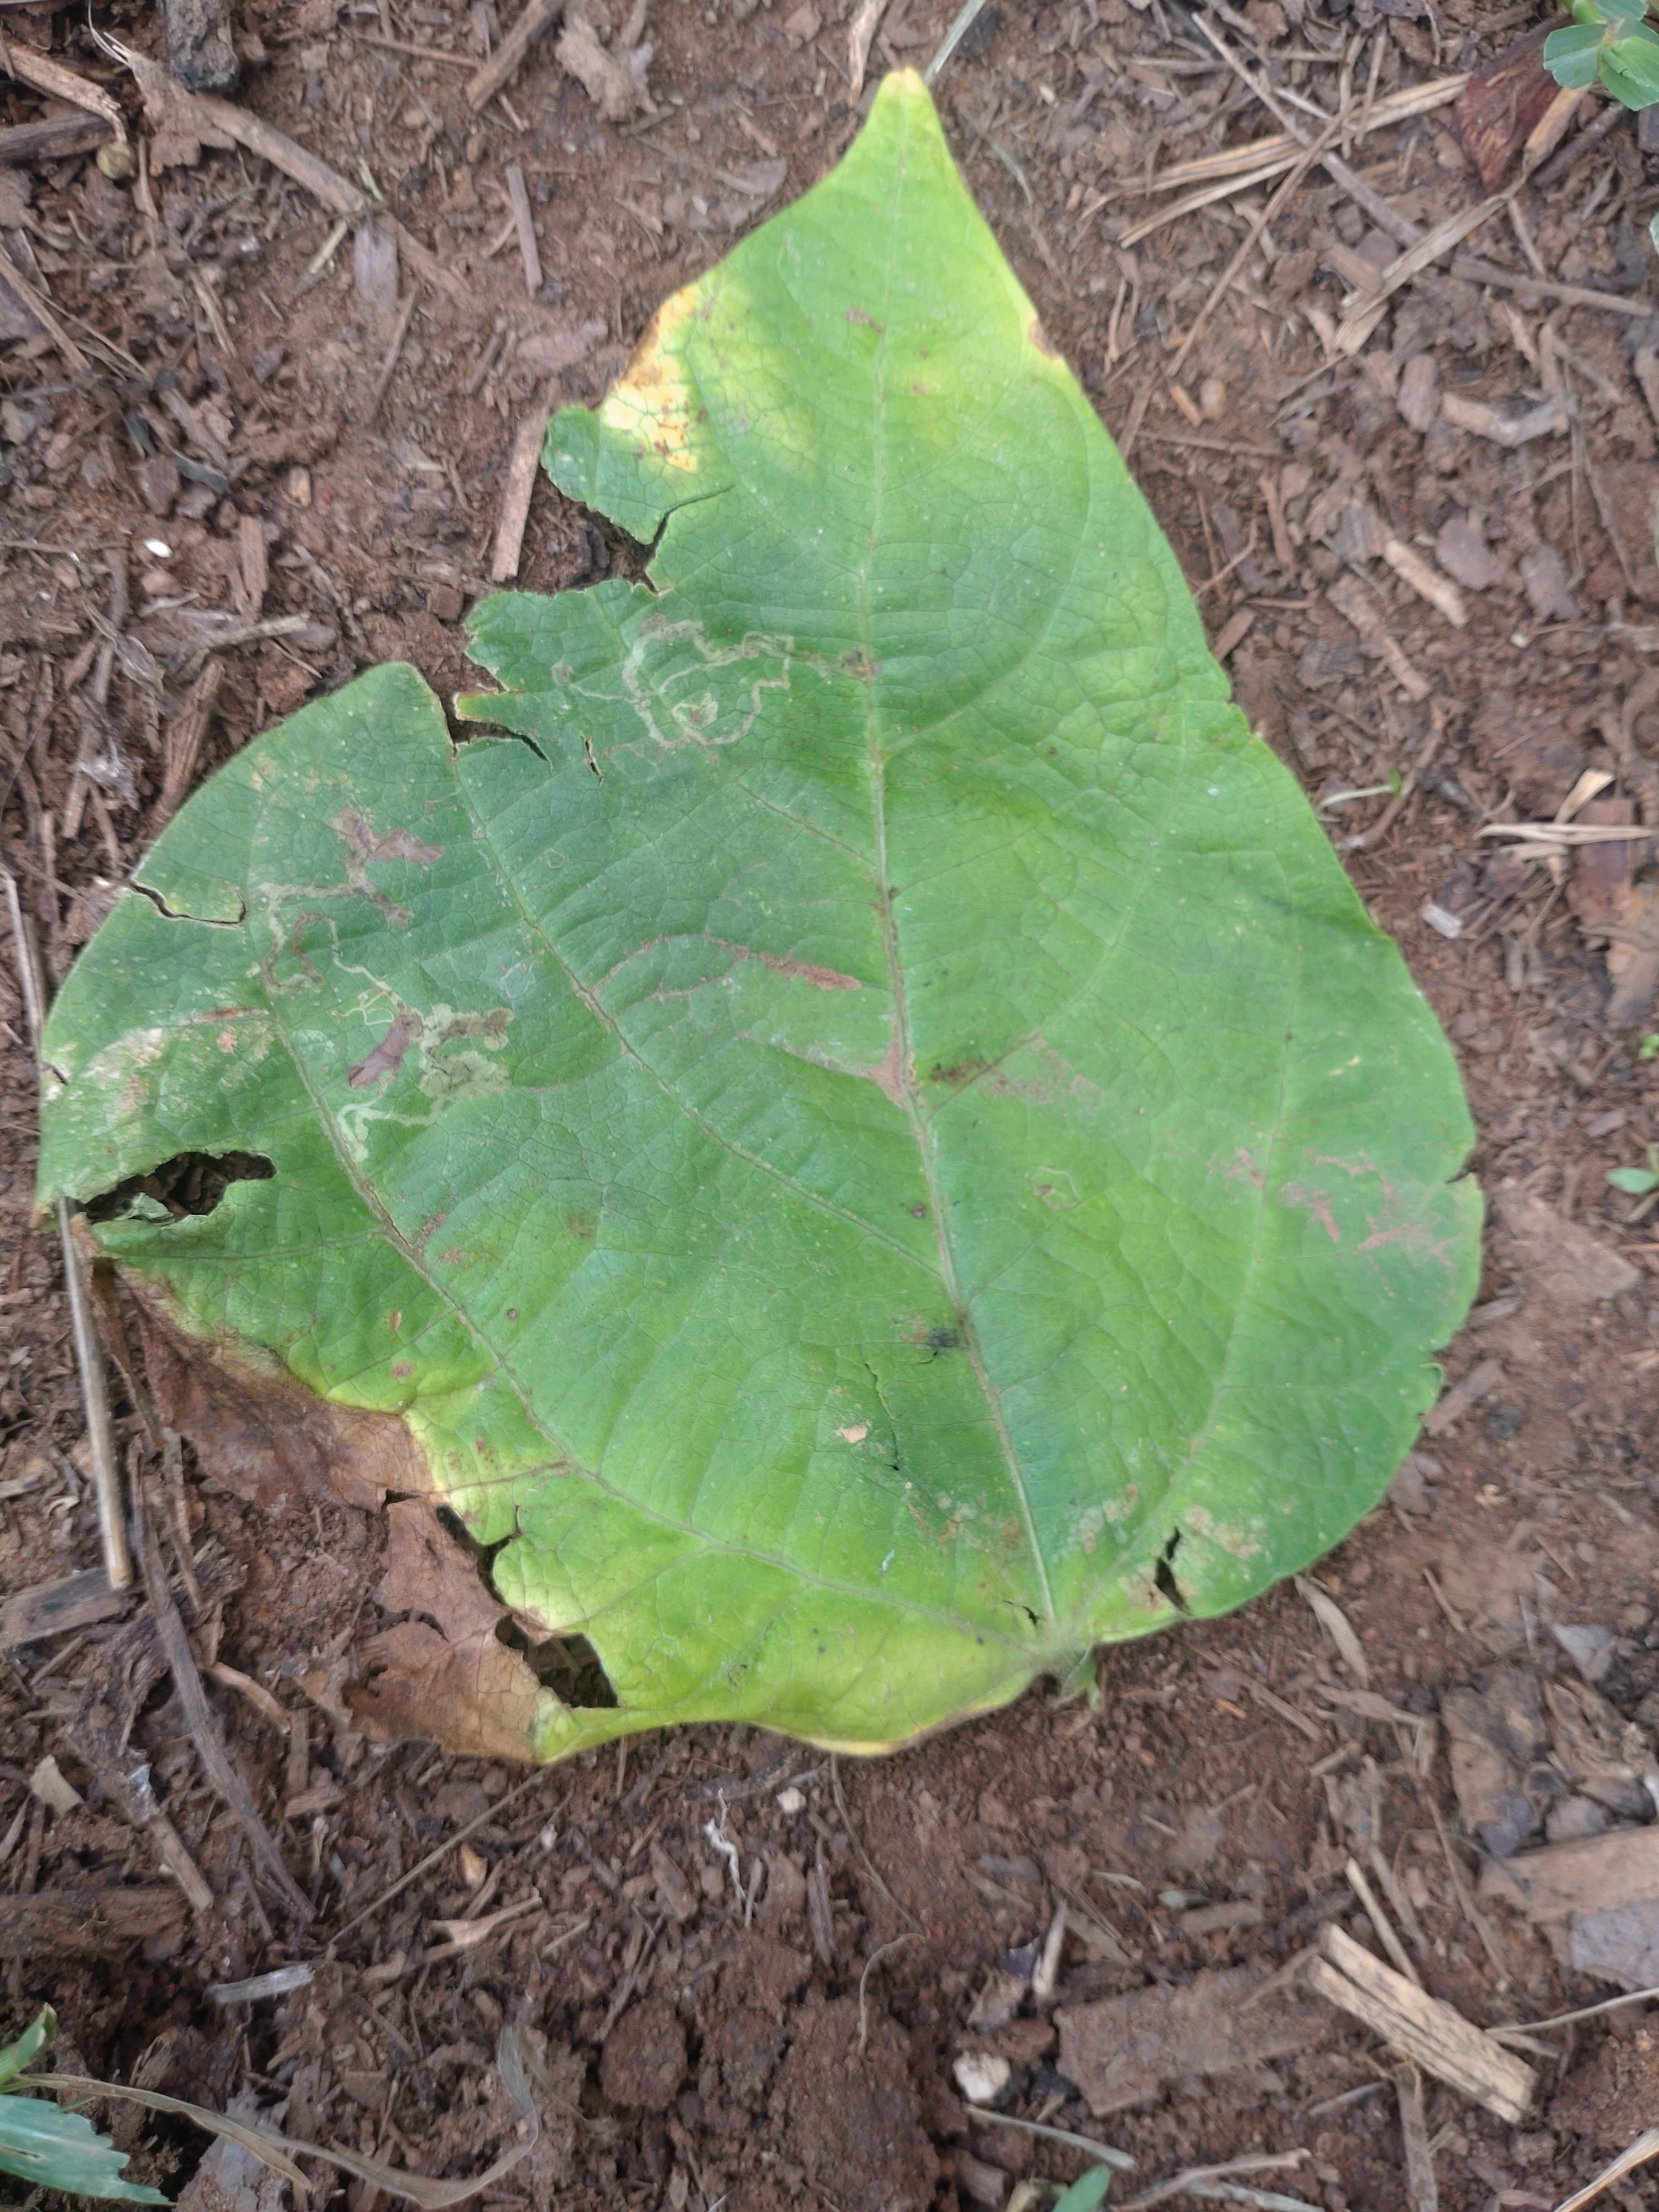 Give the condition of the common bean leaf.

anthracnose
